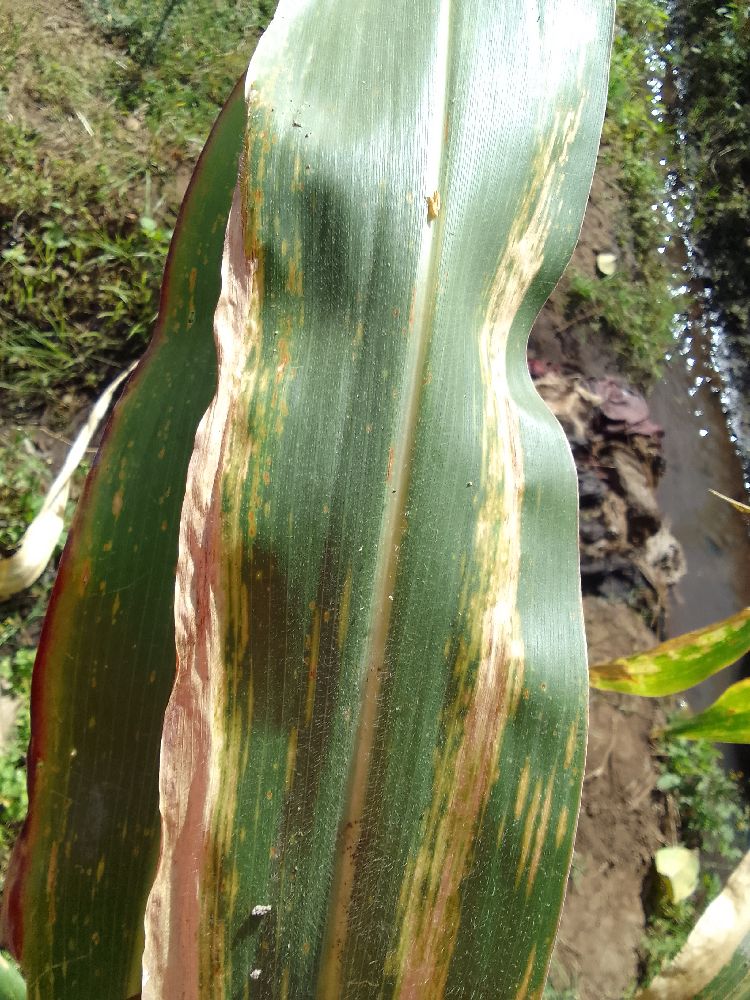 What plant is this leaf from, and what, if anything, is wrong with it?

maize, maize lethal necrosis
